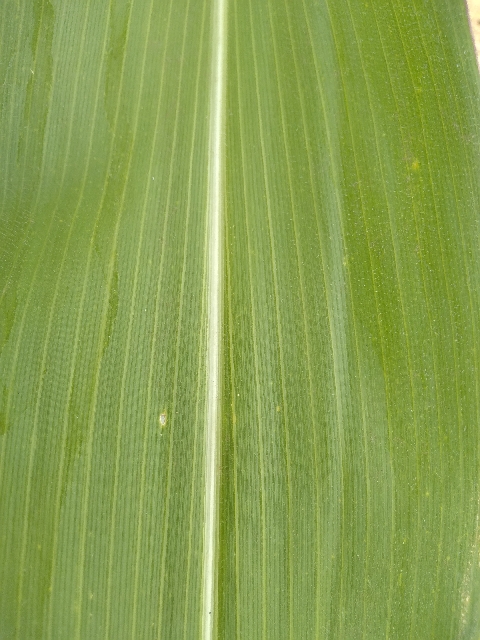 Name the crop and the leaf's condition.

maize, healthy
